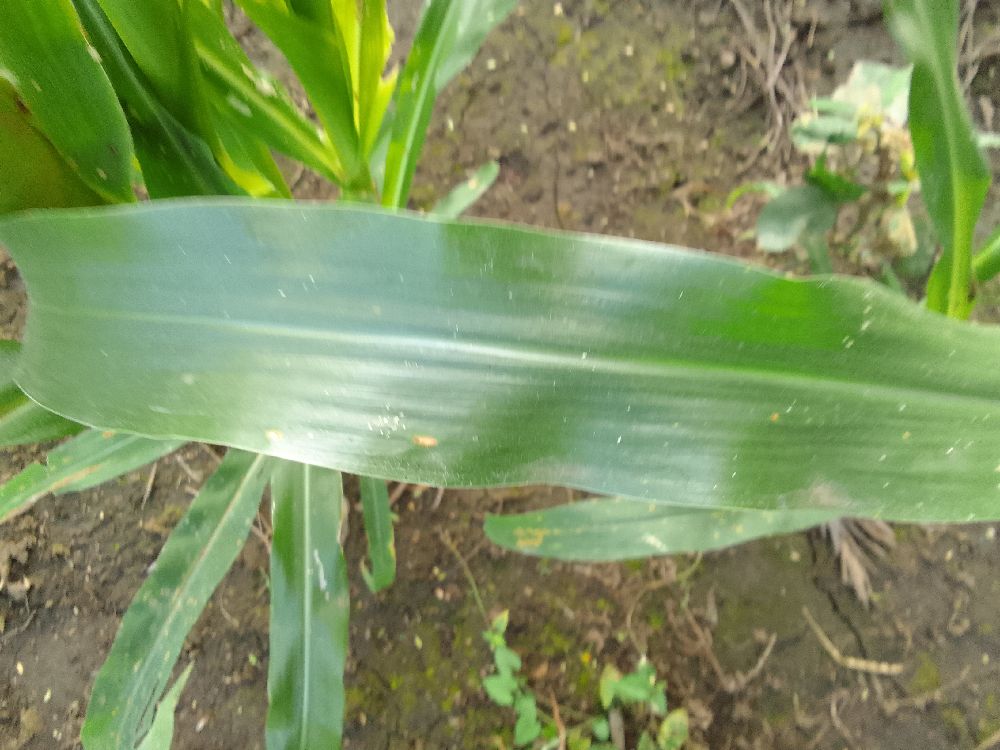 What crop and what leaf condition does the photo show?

maize, healthy
